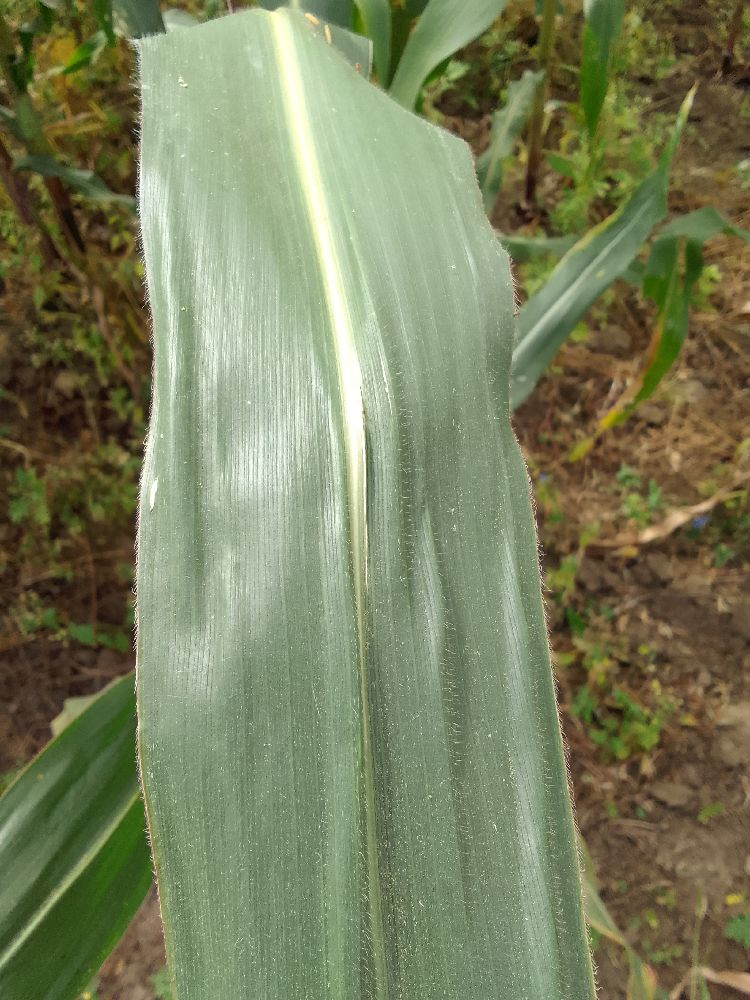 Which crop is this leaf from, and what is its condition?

maize, healthy
